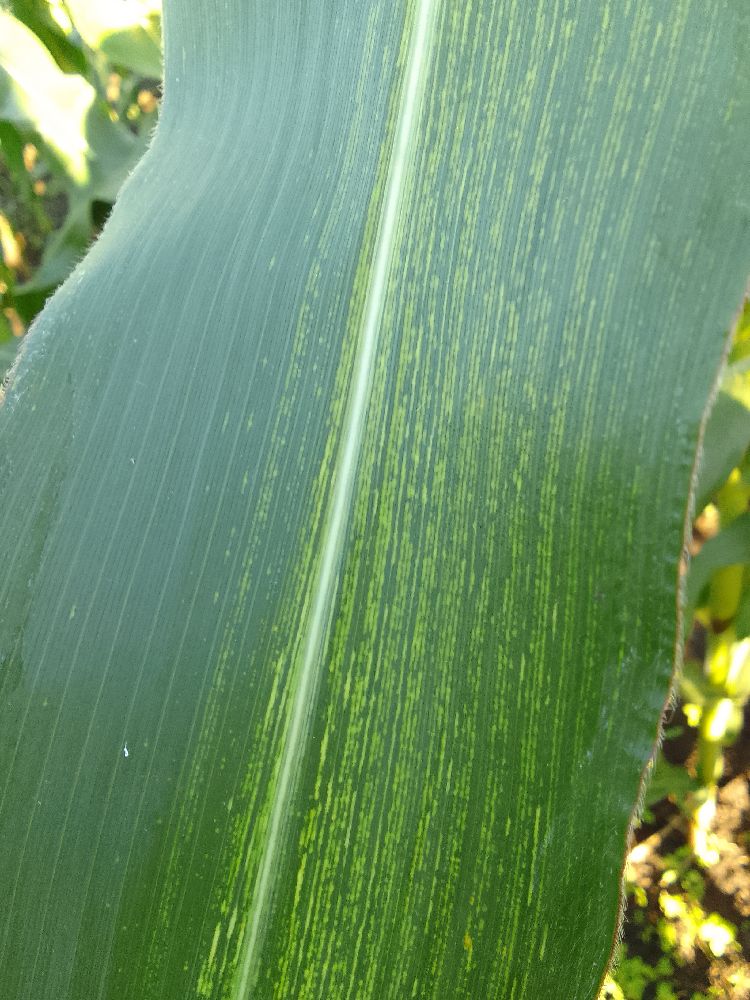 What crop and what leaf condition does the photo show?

maize, maize streak virus
